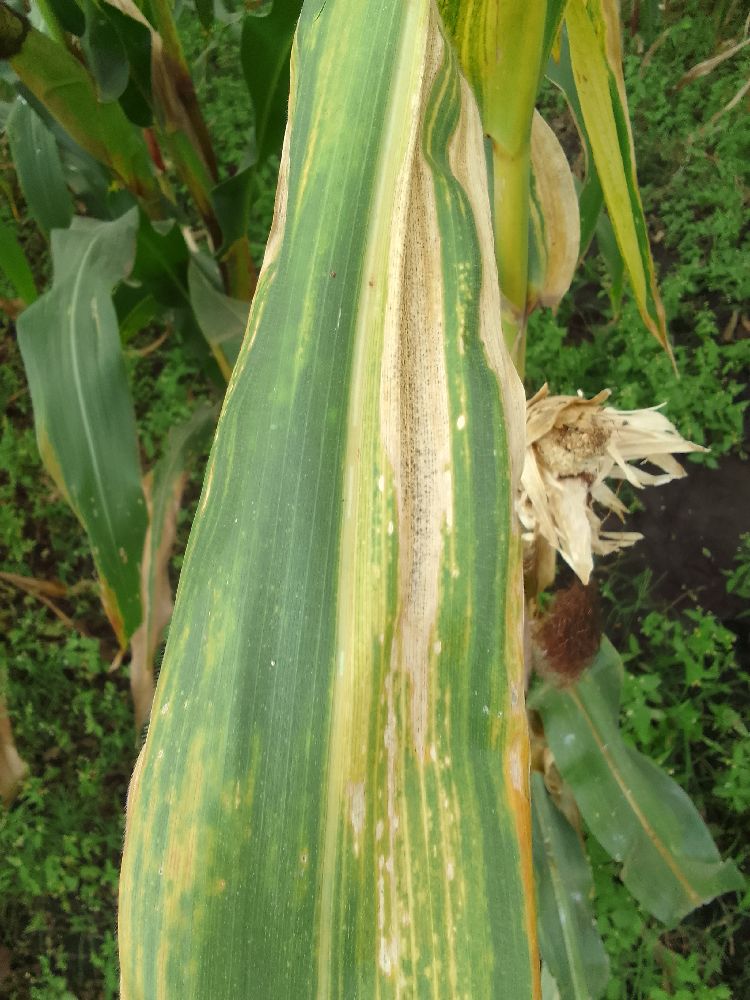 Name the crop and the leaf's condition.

maize, maize lethal necrosis
